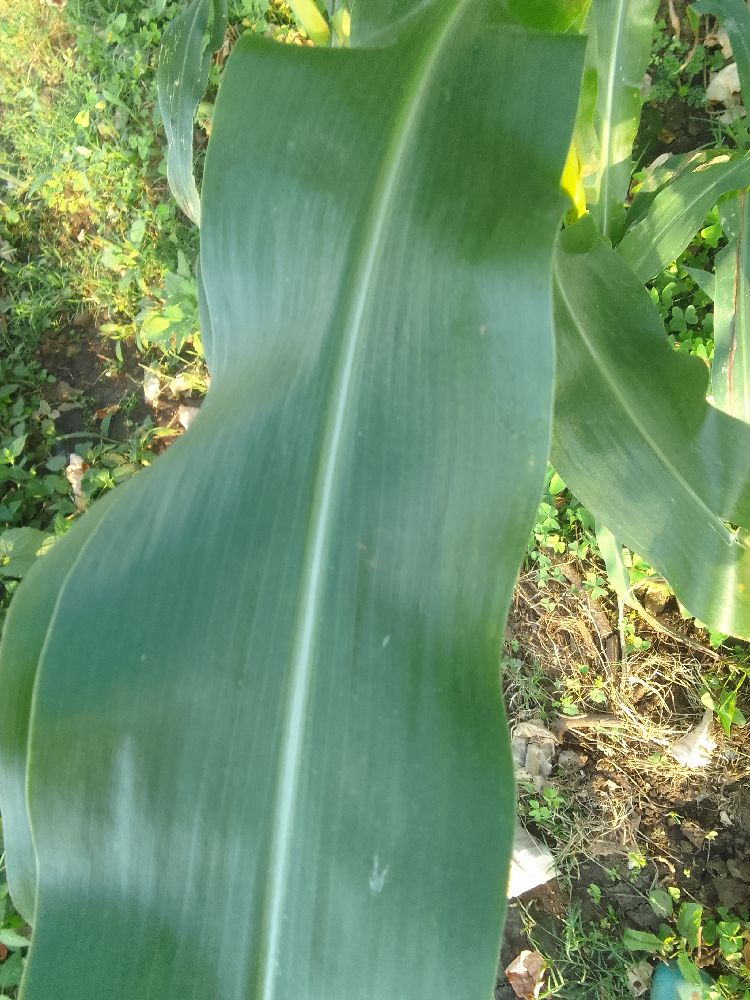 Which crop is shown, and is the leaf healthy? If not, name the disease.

maize, healthy
